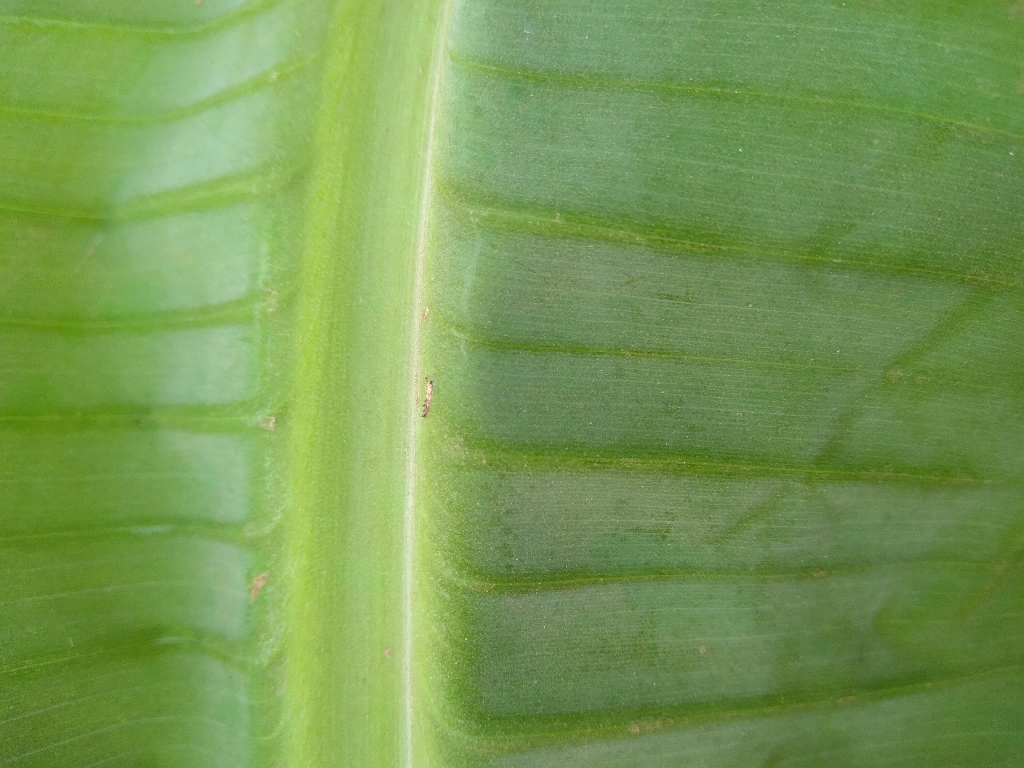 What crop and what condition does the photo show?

banana, healthy
